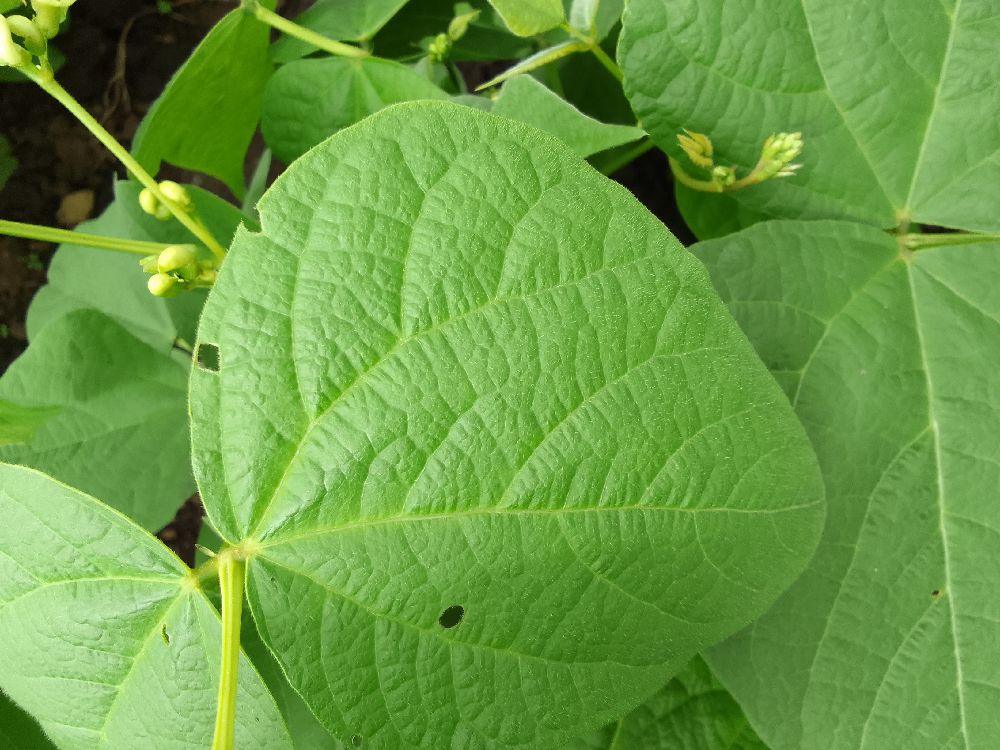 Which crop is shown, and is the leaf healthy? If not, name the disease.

common bean, healthy
